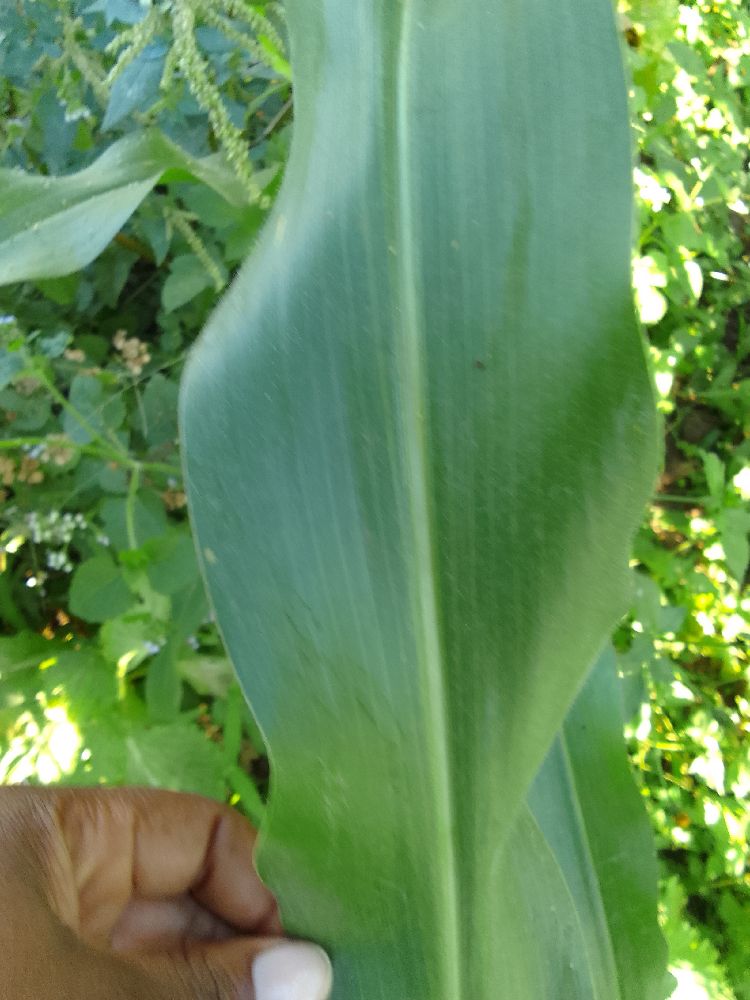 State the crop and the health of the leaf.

maize, healthy
